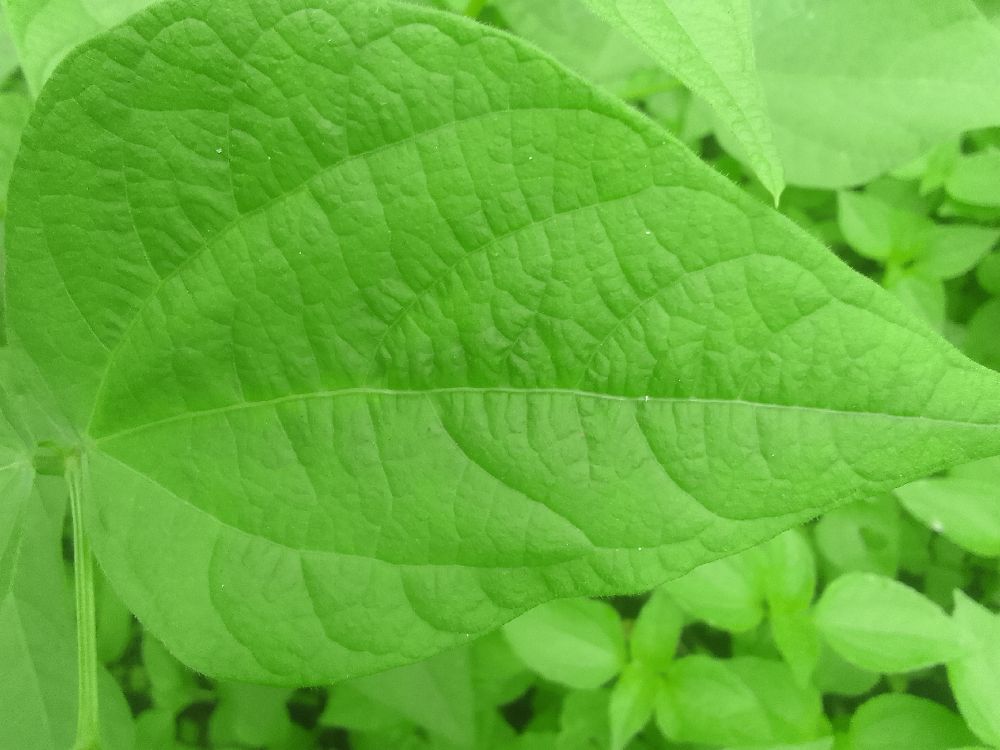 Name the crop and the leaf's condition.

common bean, healthy
